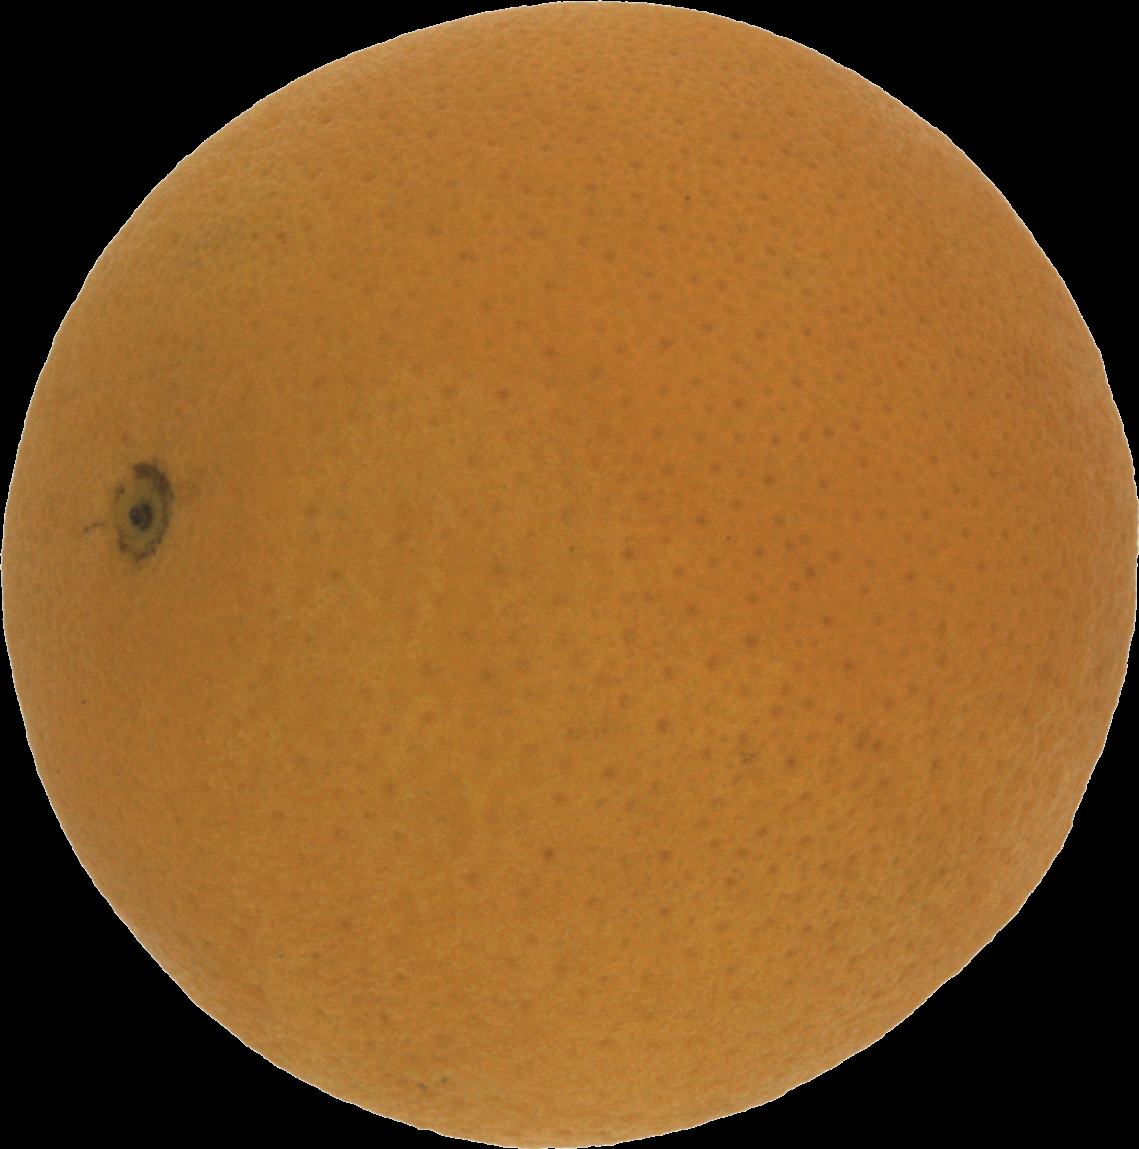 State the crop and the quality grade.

orange, good
